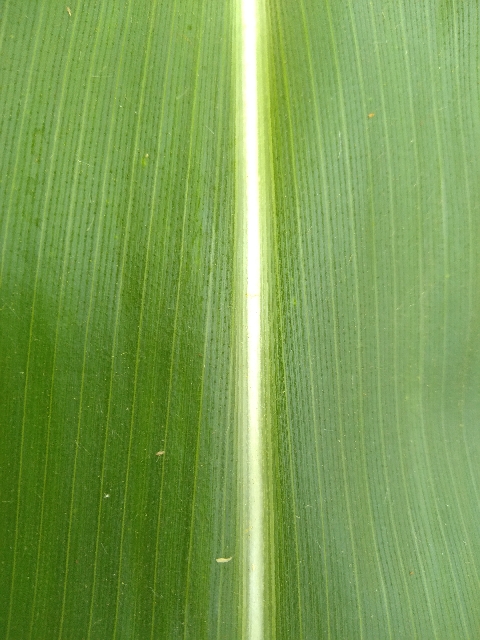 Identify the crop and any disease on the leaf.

maize, healthy
